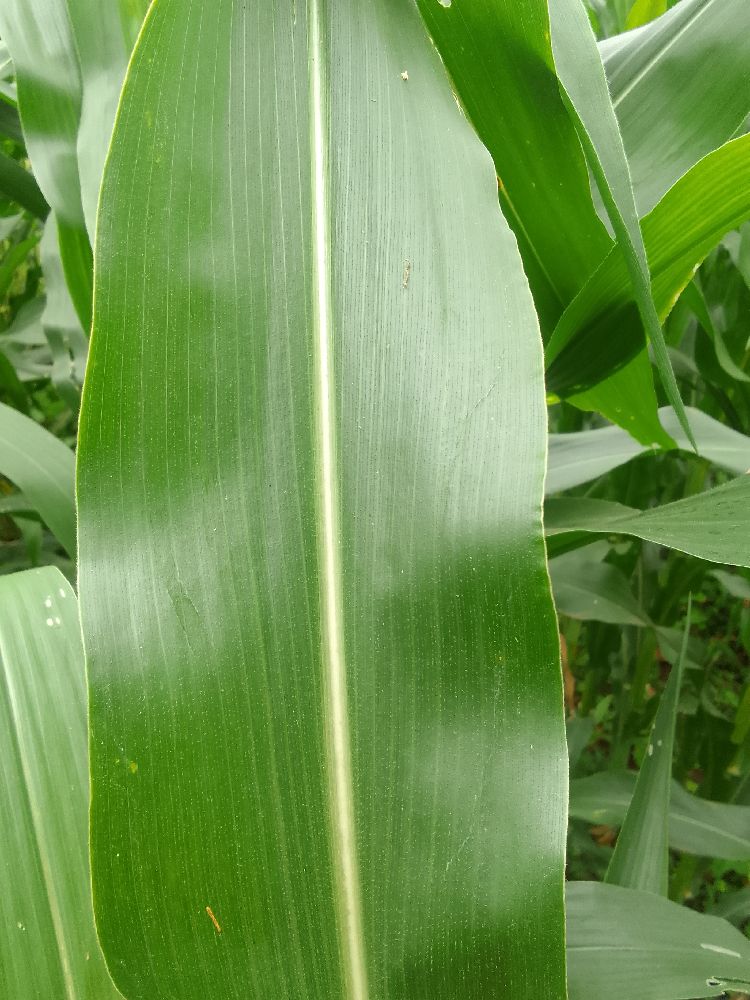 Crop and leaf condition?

maize, healthy
